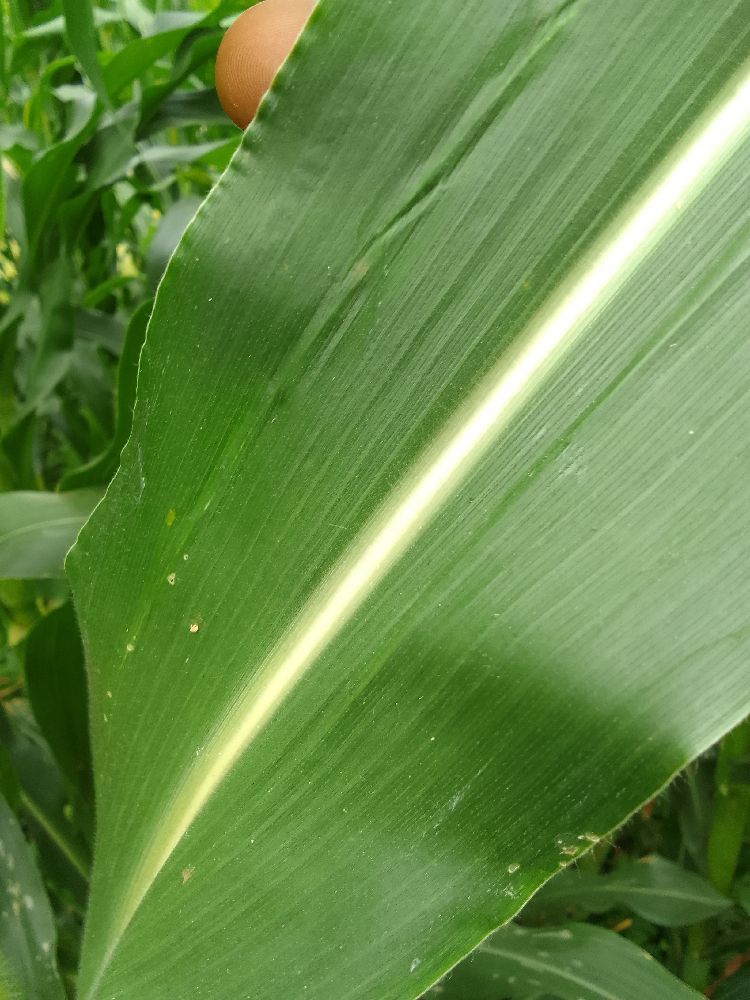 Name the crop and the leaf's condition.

maize, healthy
